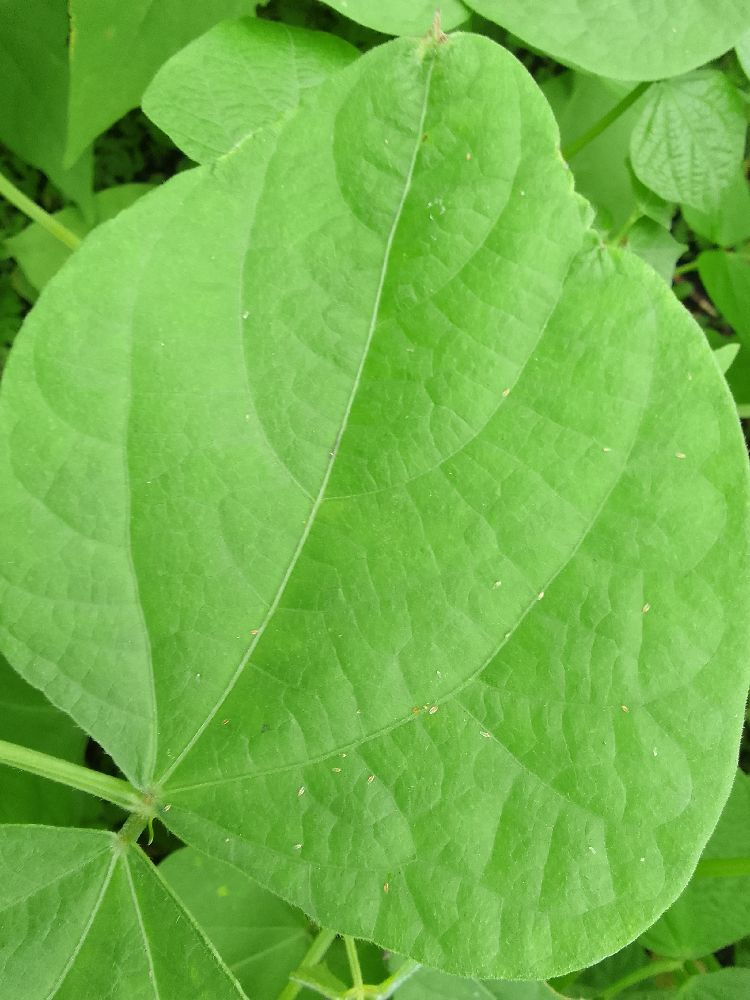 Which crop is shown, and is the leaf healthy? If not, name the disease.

common bean, healthy
